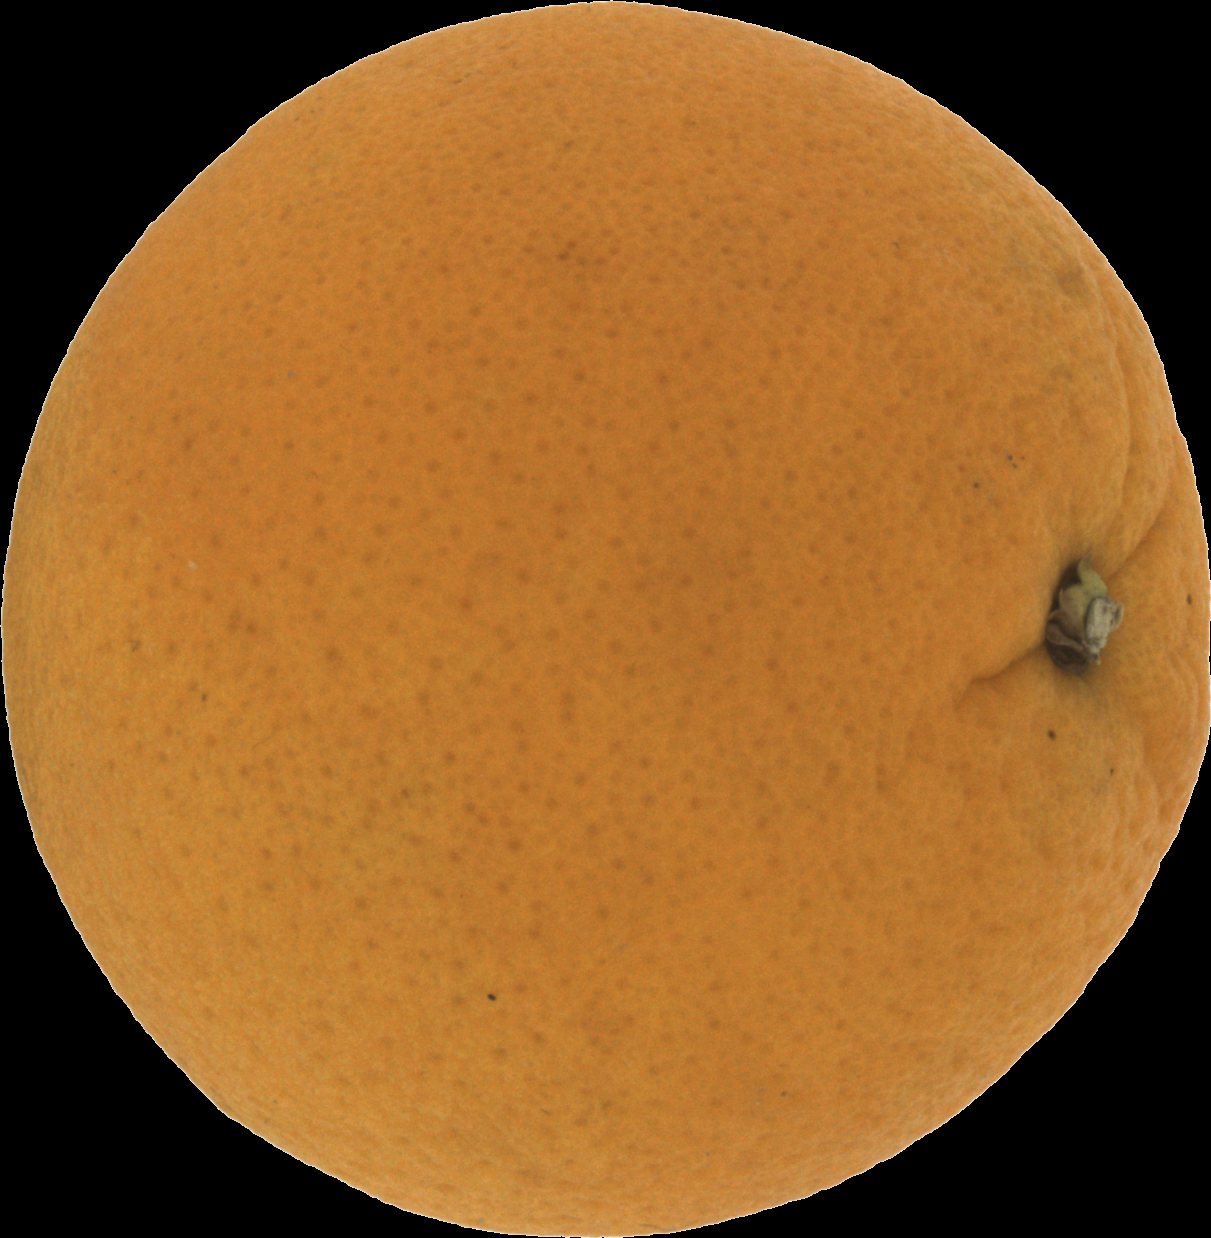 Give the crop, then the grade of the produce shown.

orange, good
